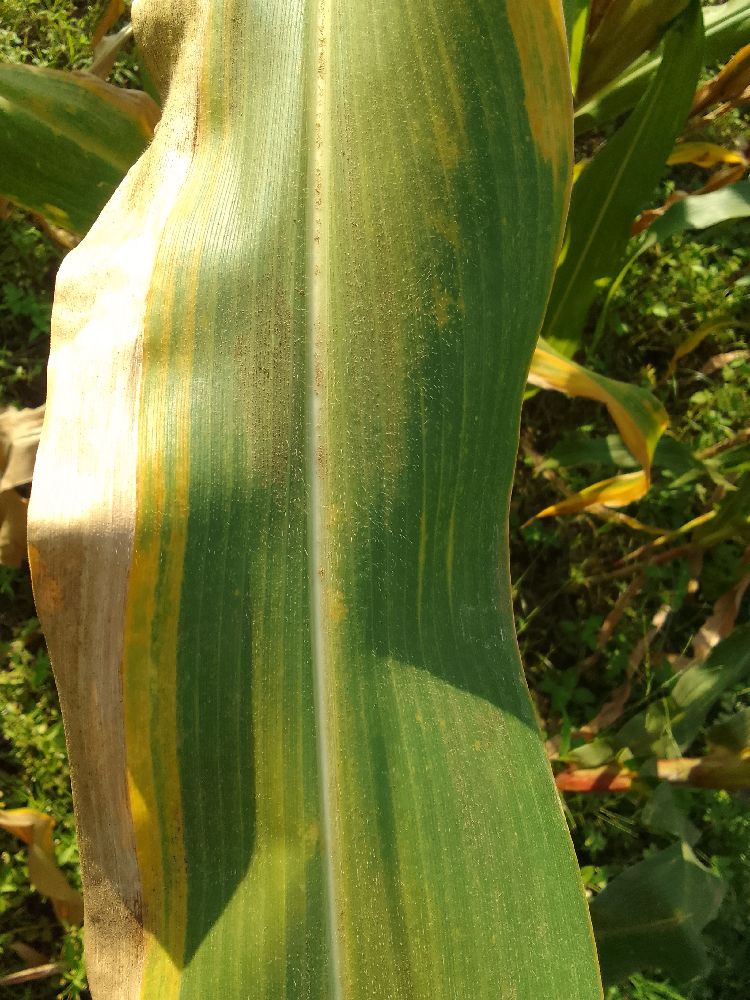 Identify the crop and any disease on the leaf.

maize, maize lethal necrosis
